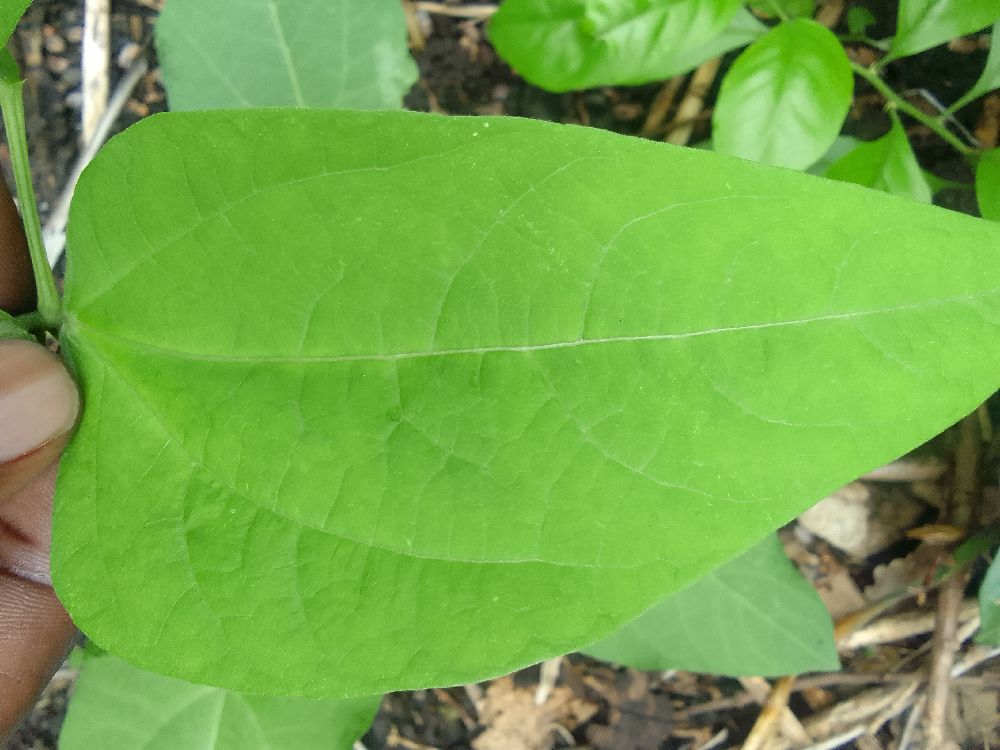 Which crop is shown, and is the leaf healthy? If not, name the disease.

common bean, healthy
